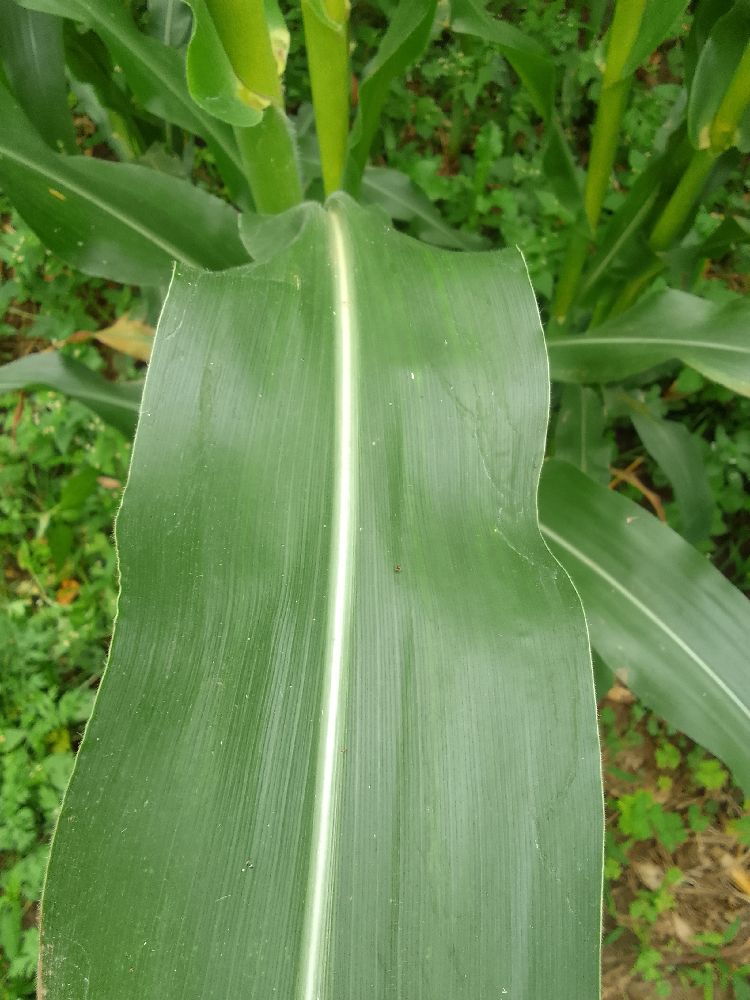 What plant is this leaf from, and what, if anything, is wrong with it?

maize, healthy
